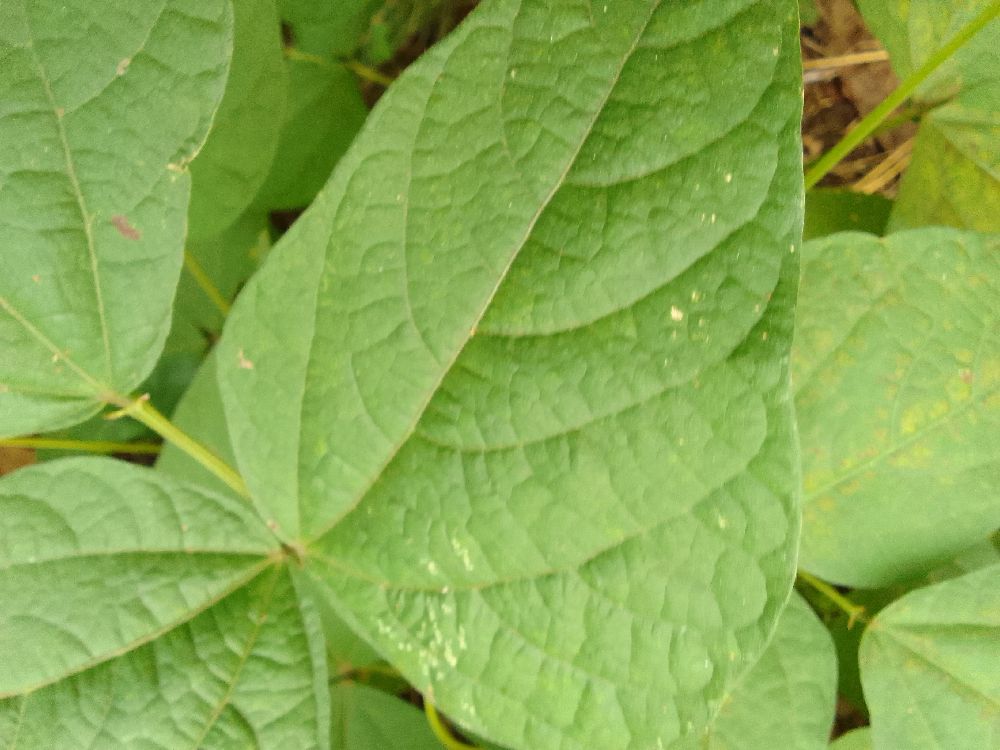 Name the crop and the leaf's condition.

common bean, healthy
